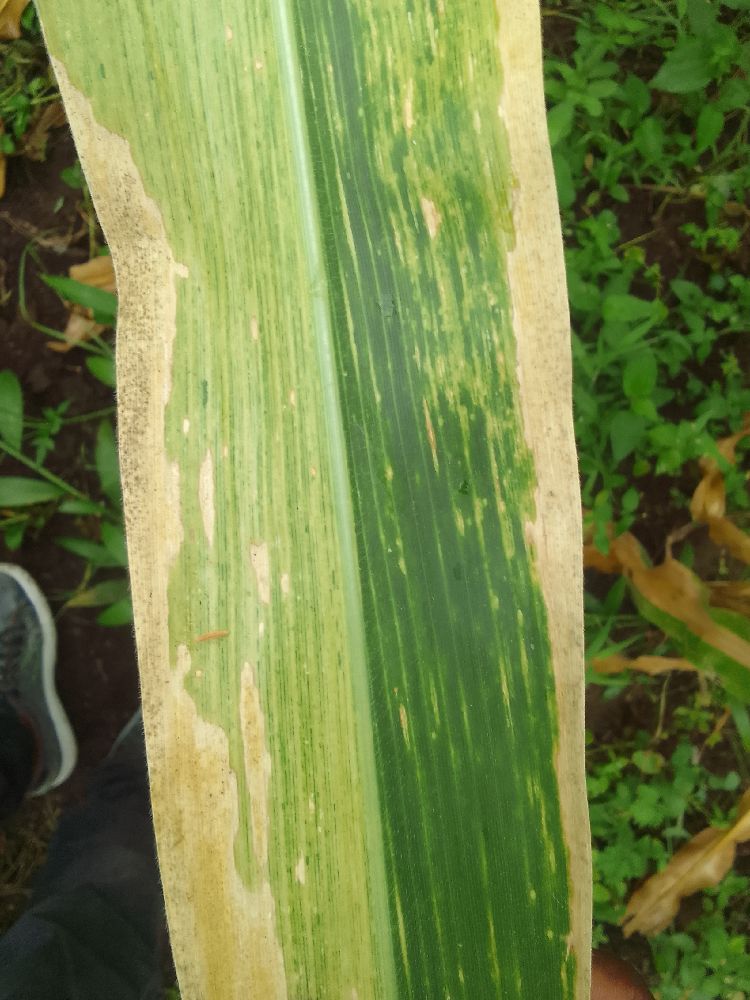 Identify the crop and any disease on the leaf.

maize, maize lethal necrosis
